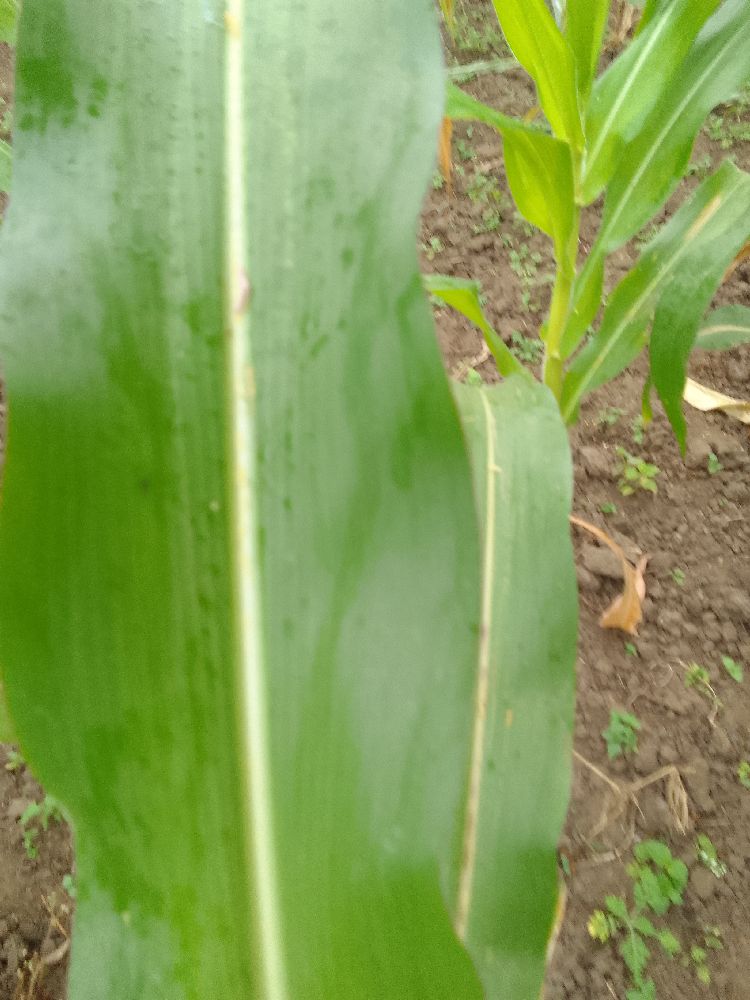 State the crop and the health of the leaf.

maize, healthy
